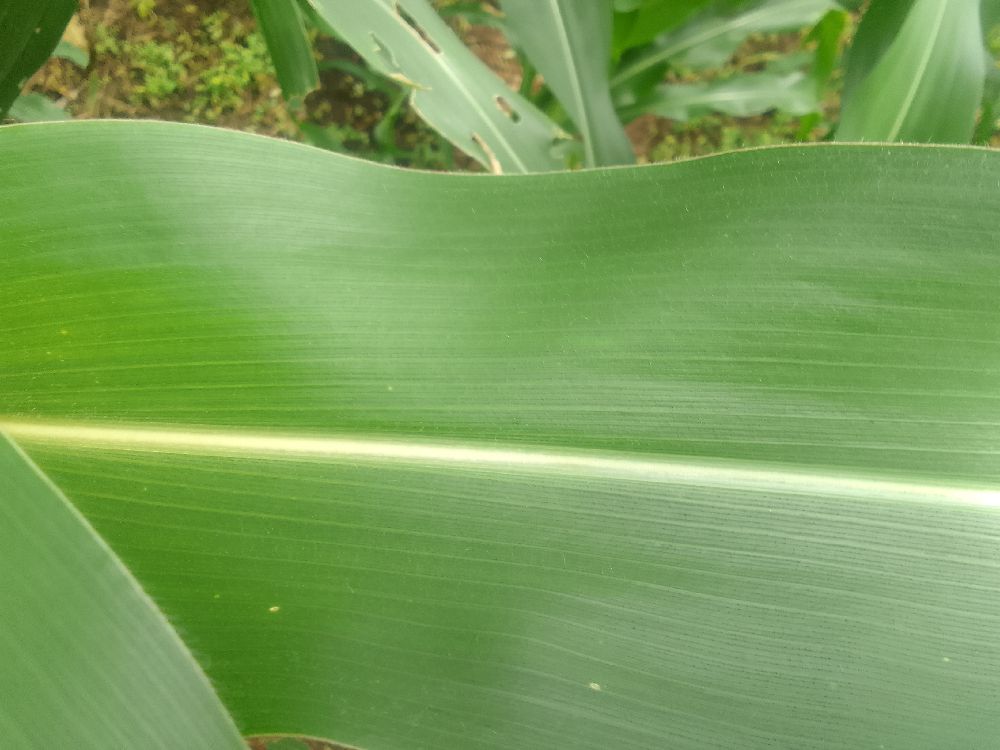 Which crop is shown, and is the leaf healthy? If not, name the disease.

maize, healthy
